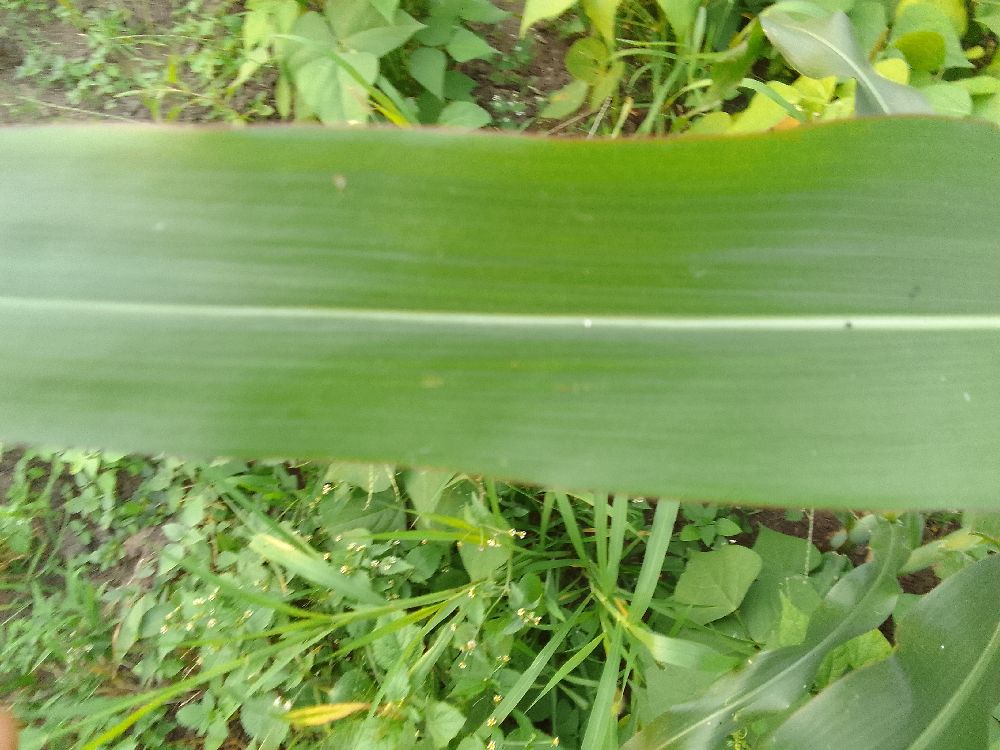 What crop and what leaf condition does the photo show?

maize, healthy
